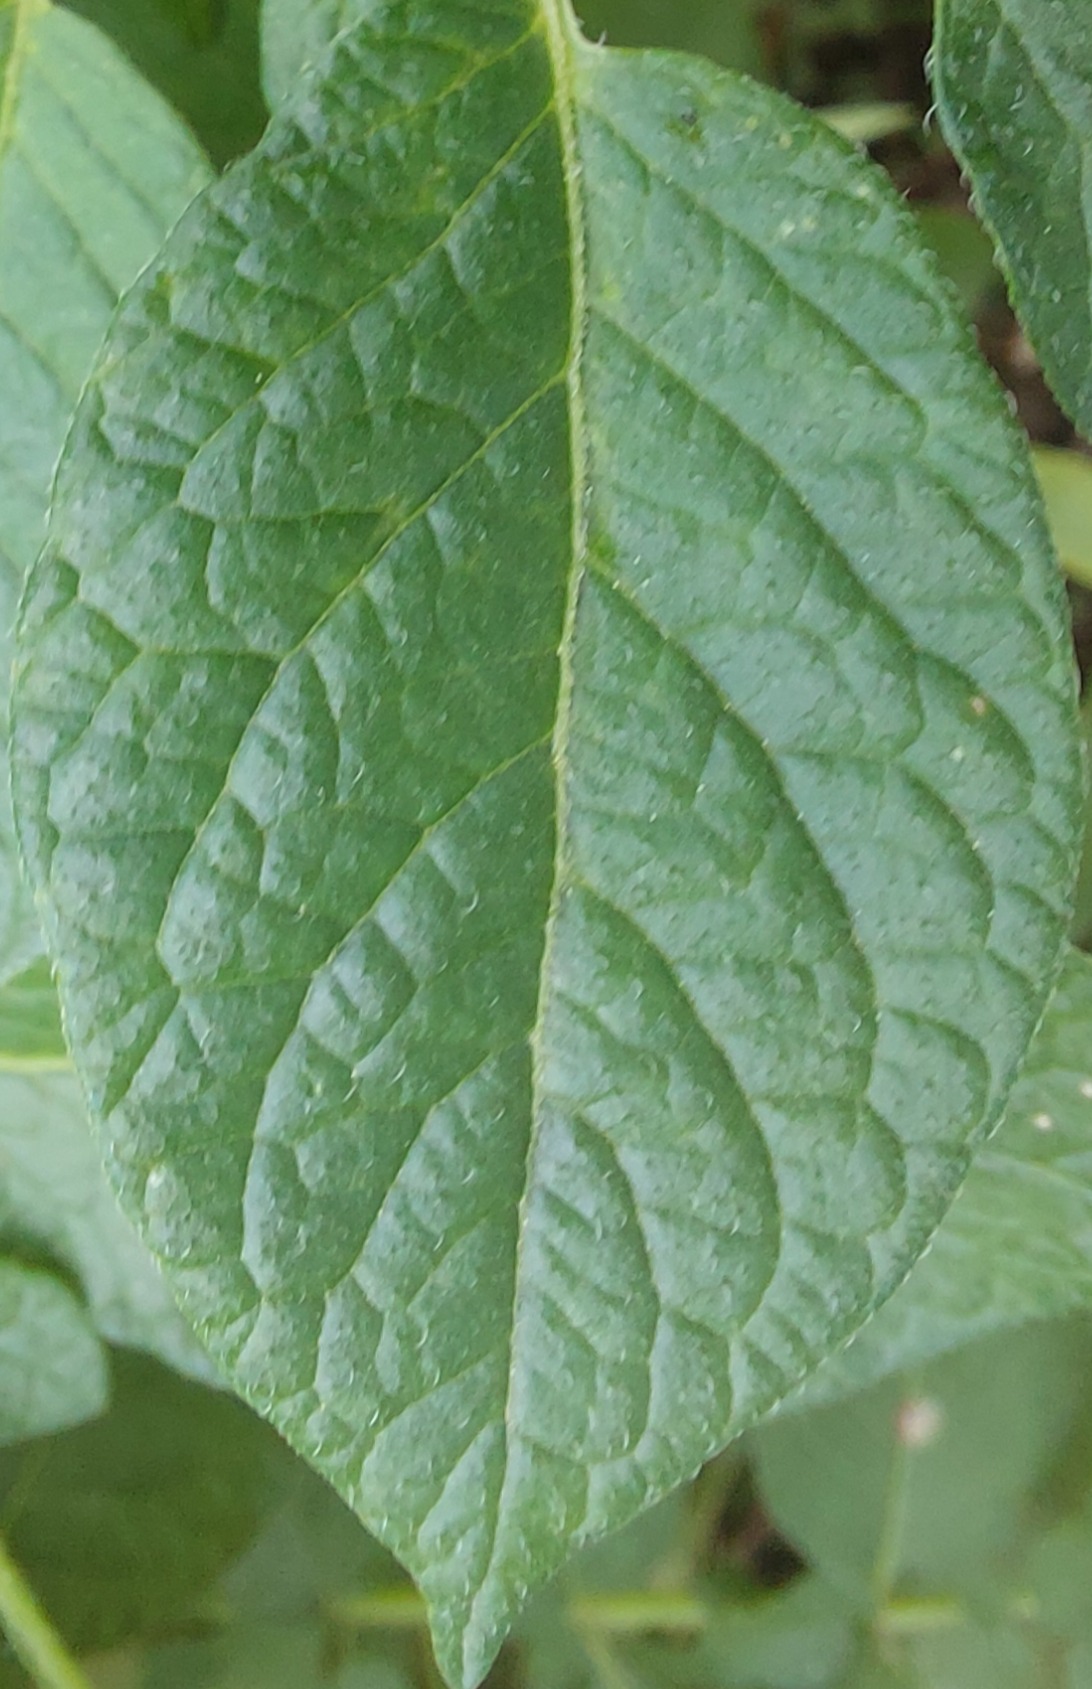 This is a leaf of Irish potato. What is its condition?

healthy
